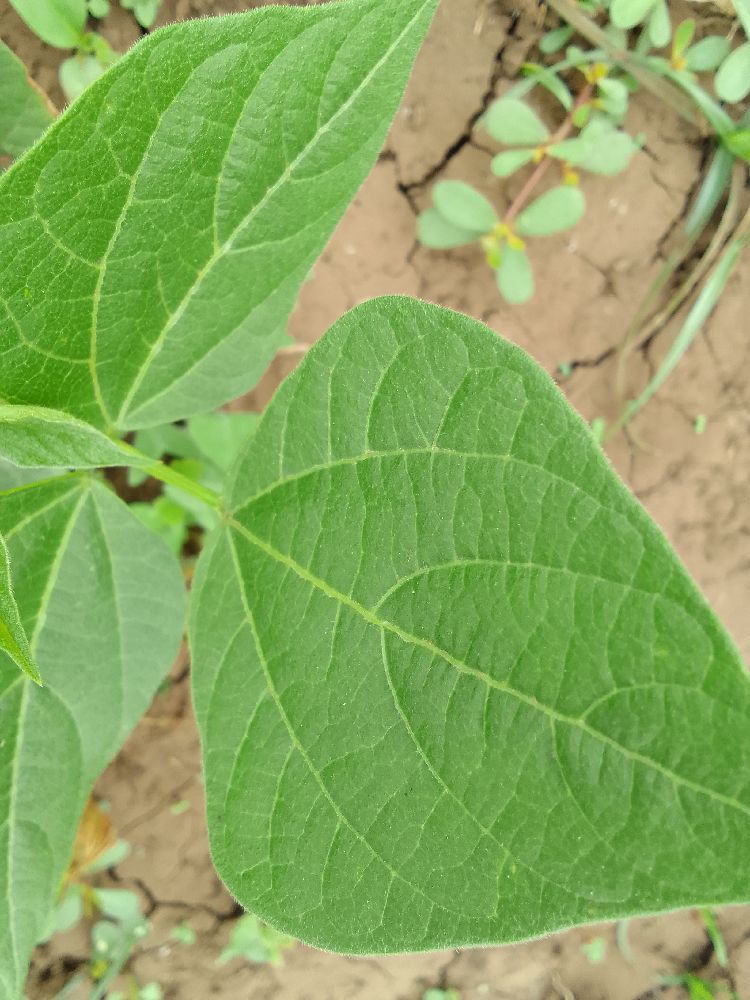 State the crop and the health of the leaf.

common bean, healthy
